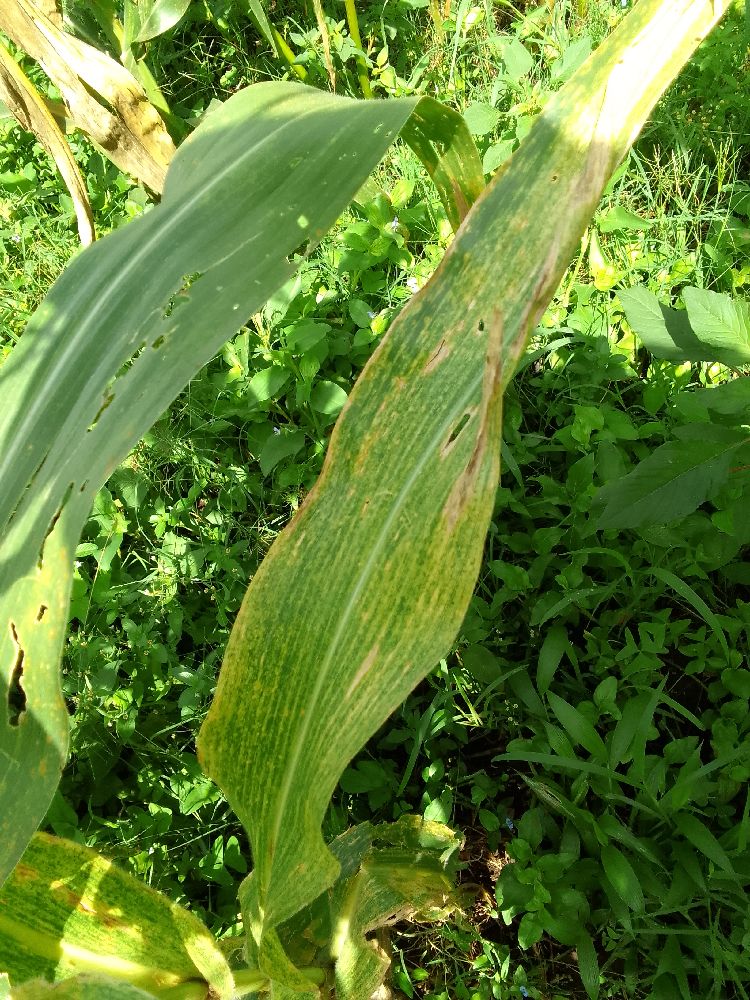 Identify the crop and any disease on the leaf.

maize, maize lethal necrosis
